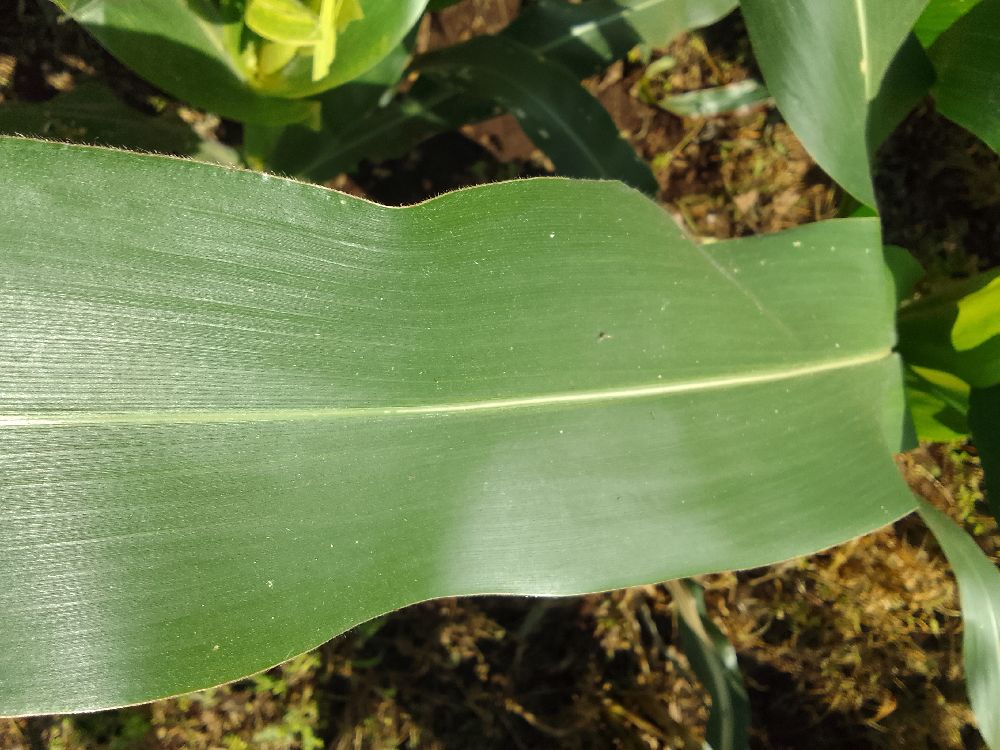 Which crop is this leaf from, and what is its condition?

maize, healthy
